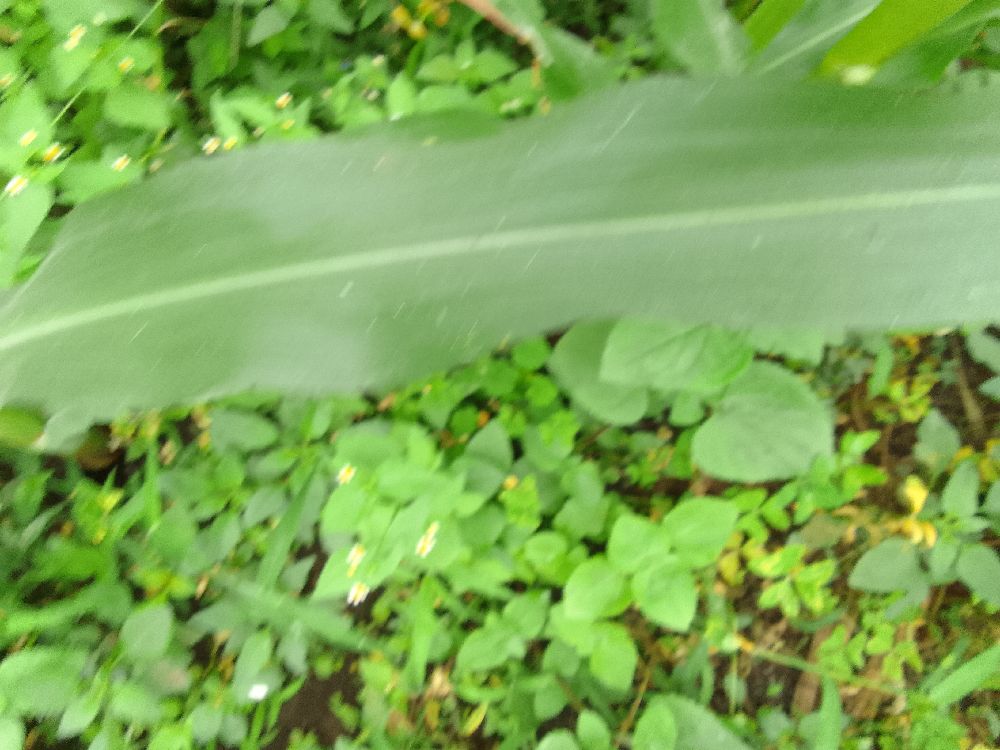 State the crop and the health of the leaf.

maize, healthy
